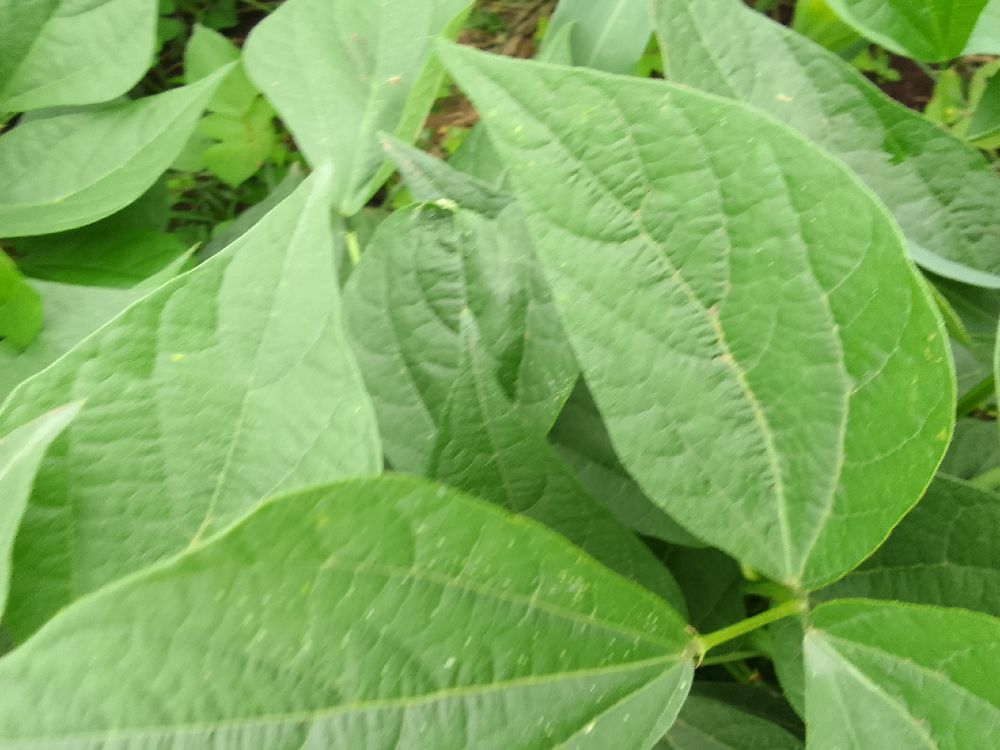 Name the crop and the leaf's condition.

common bean, healthy
